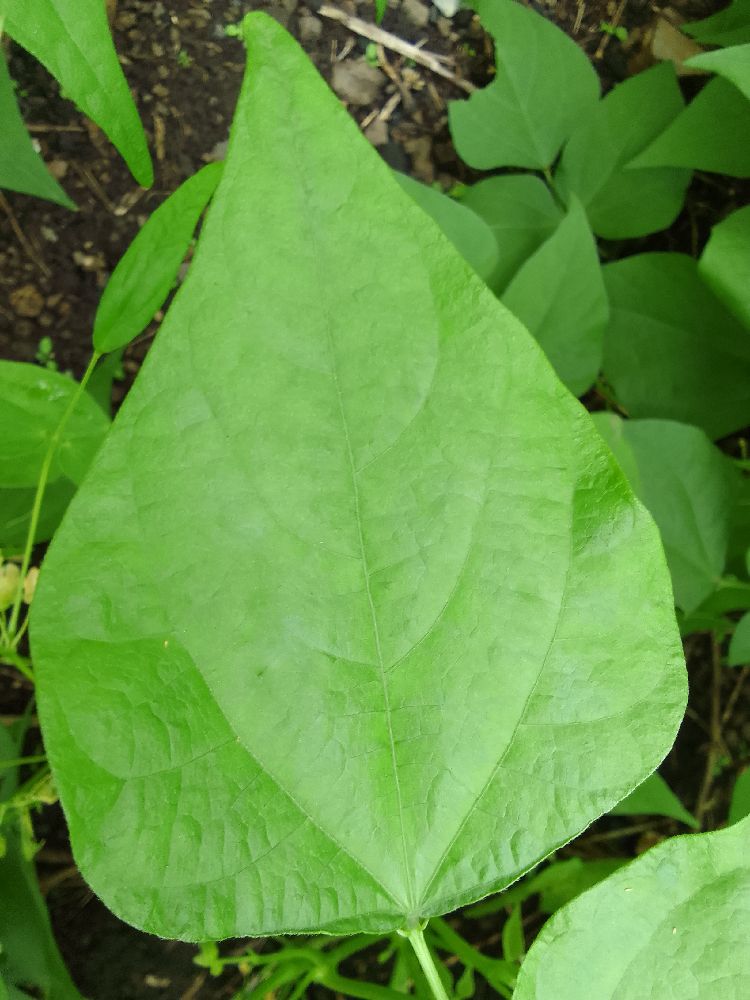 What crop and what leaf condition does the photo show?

common bean, healthy
